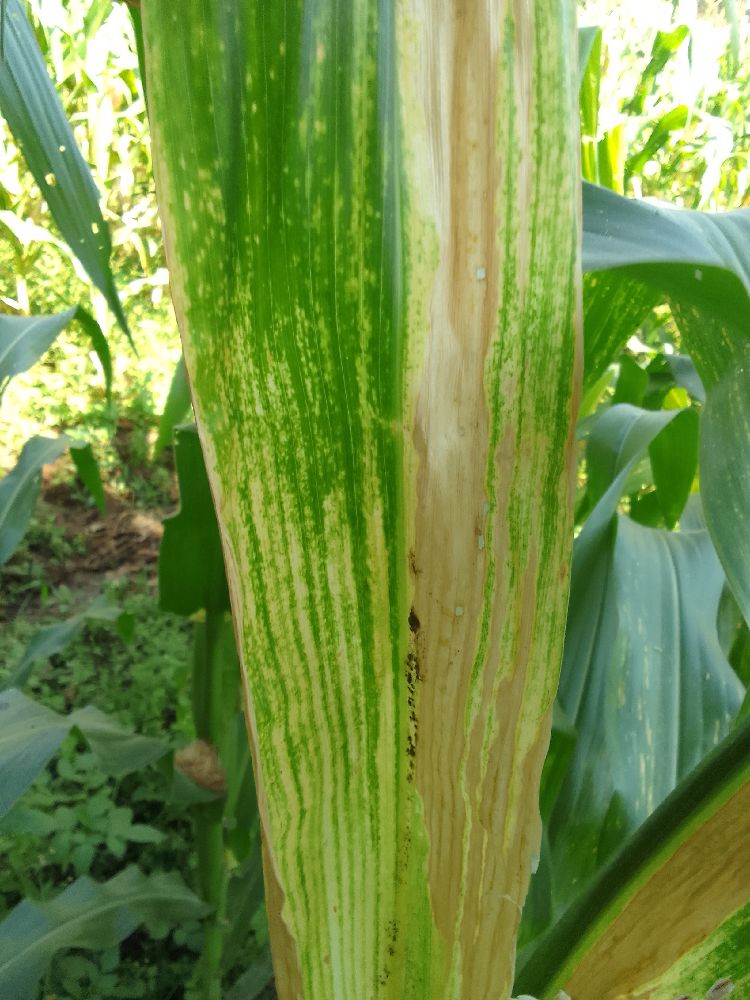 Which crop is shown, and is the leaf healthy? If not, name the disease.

maize, maize lethal necrosis
